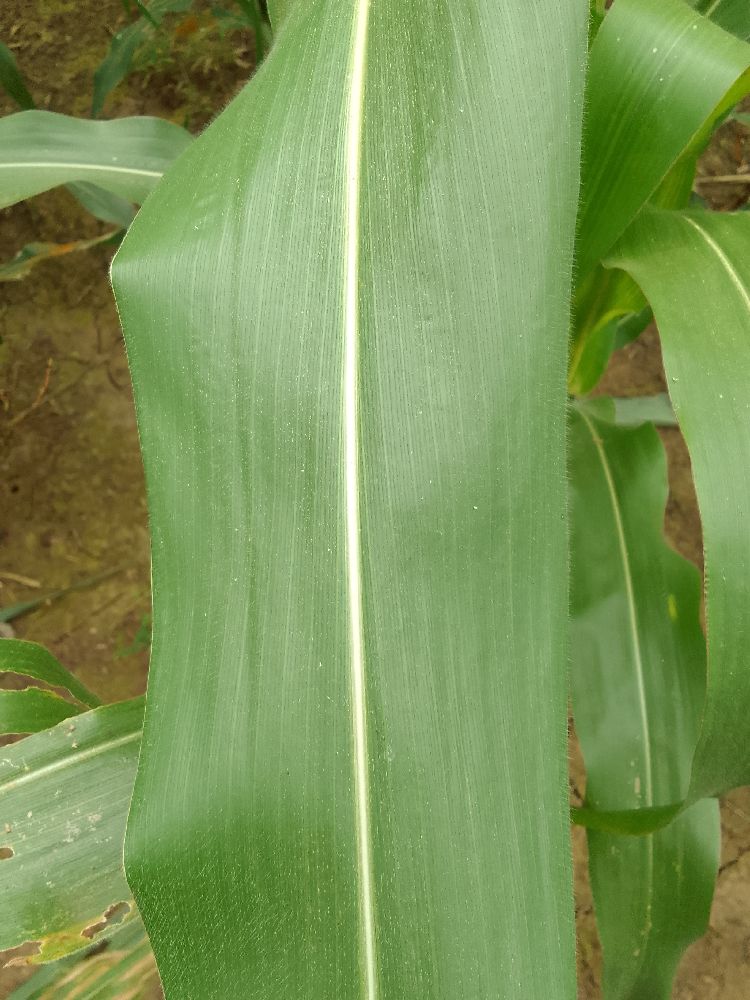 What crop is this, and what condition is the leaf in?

maize, healthy
